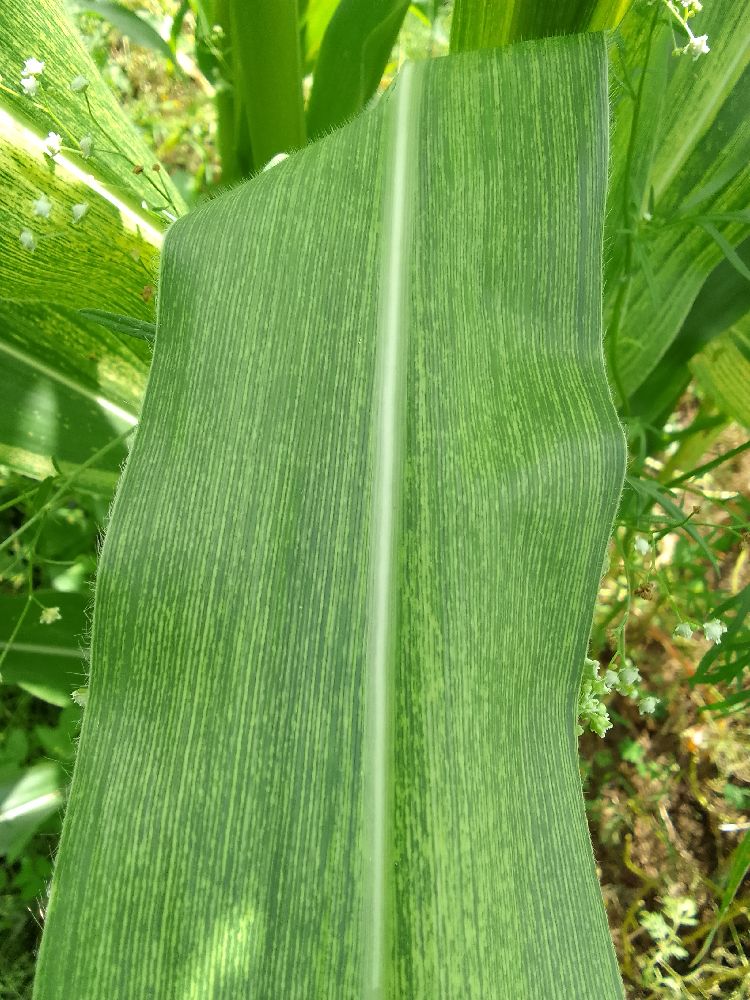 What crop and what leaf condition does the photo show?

maize, maize streak virus
